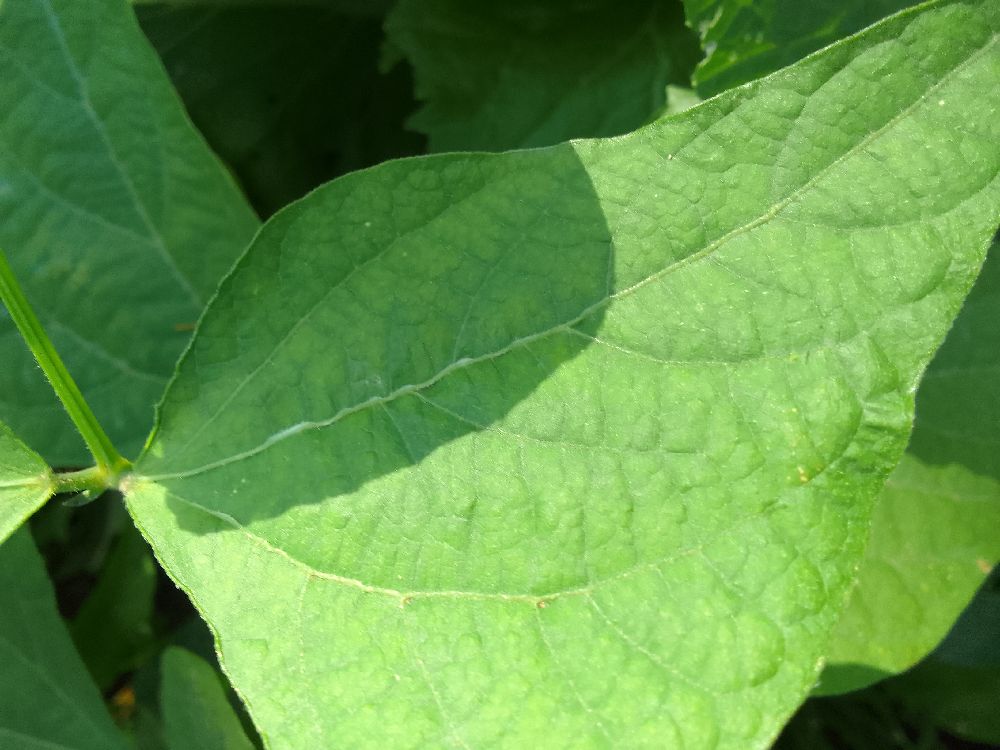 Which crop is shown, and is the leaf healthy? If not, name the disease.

common bean, healthy
